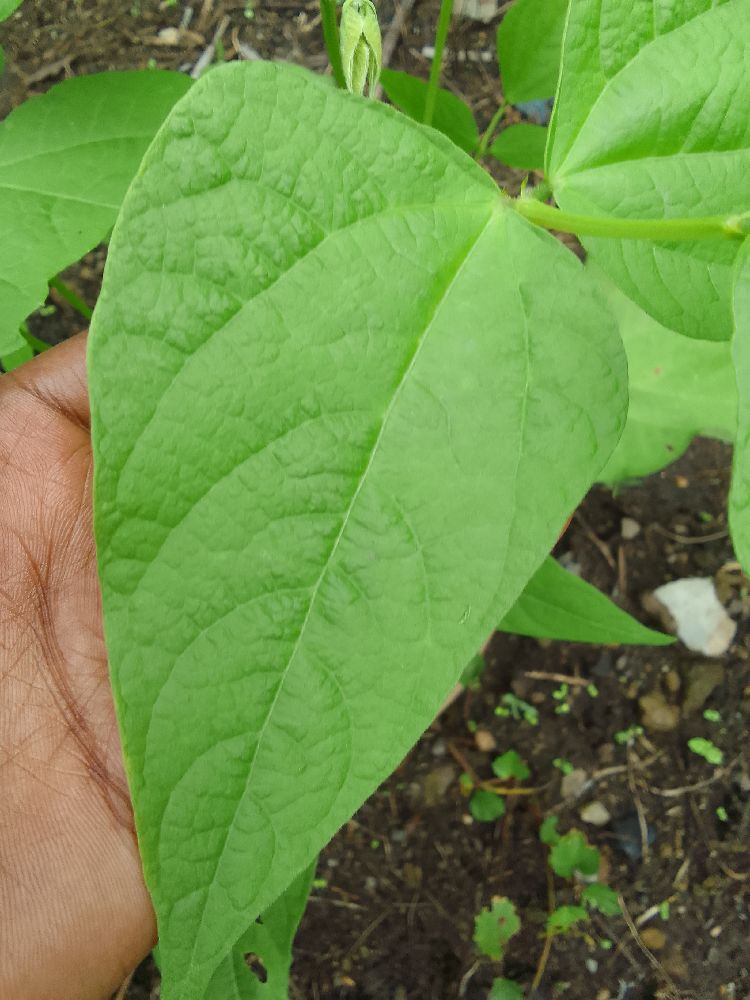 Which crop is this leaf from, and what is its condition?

common bean, healthy
